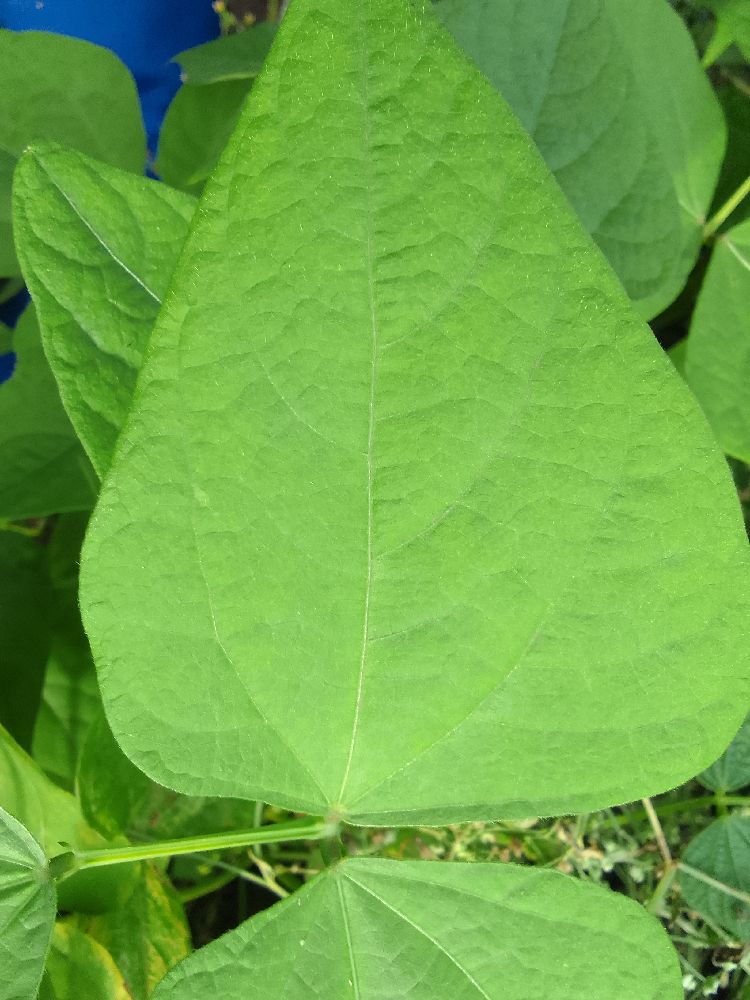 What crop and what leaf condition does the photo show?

common bean, healthy
